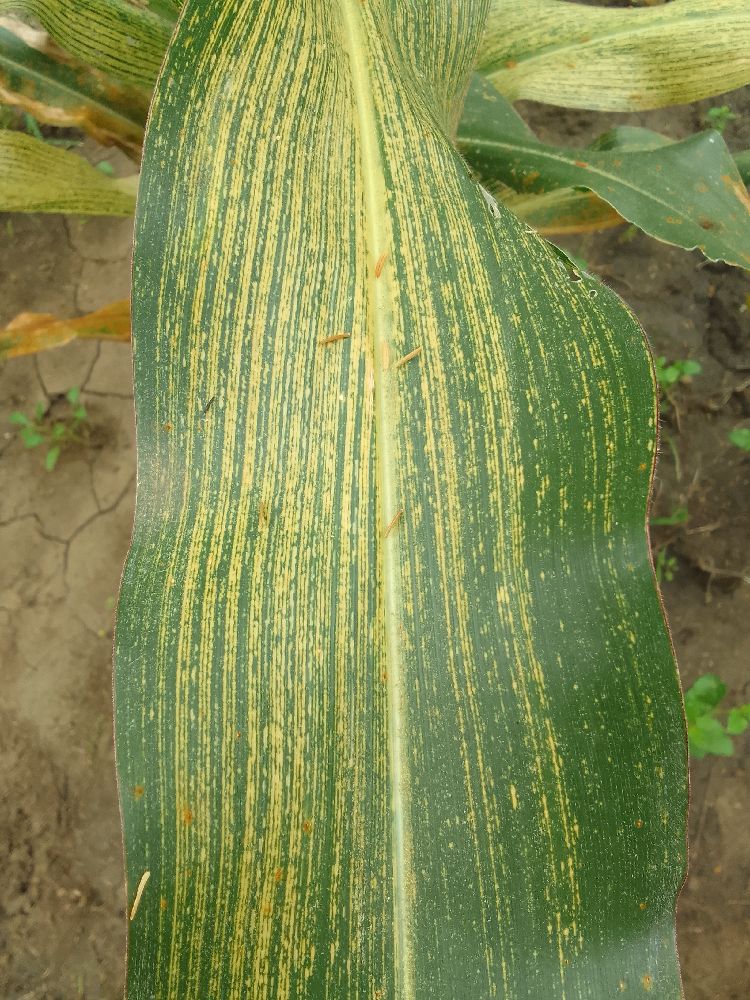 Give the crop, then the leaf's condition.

maize, maize streak virus
